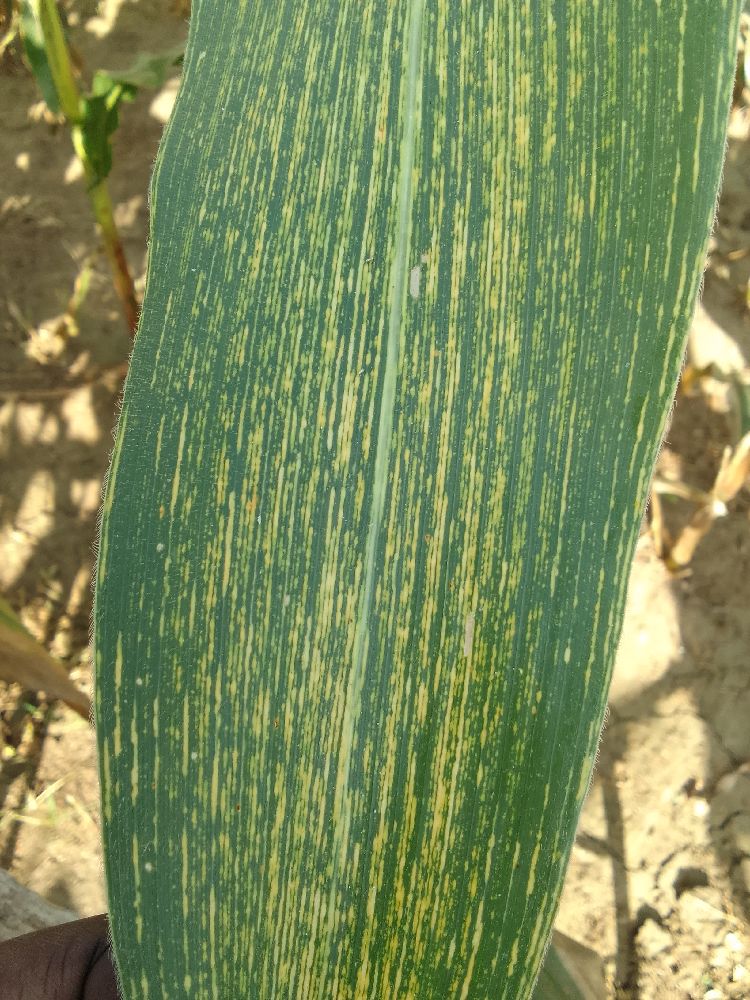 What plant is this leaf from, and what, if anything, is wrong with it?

maize, maize streak virus
